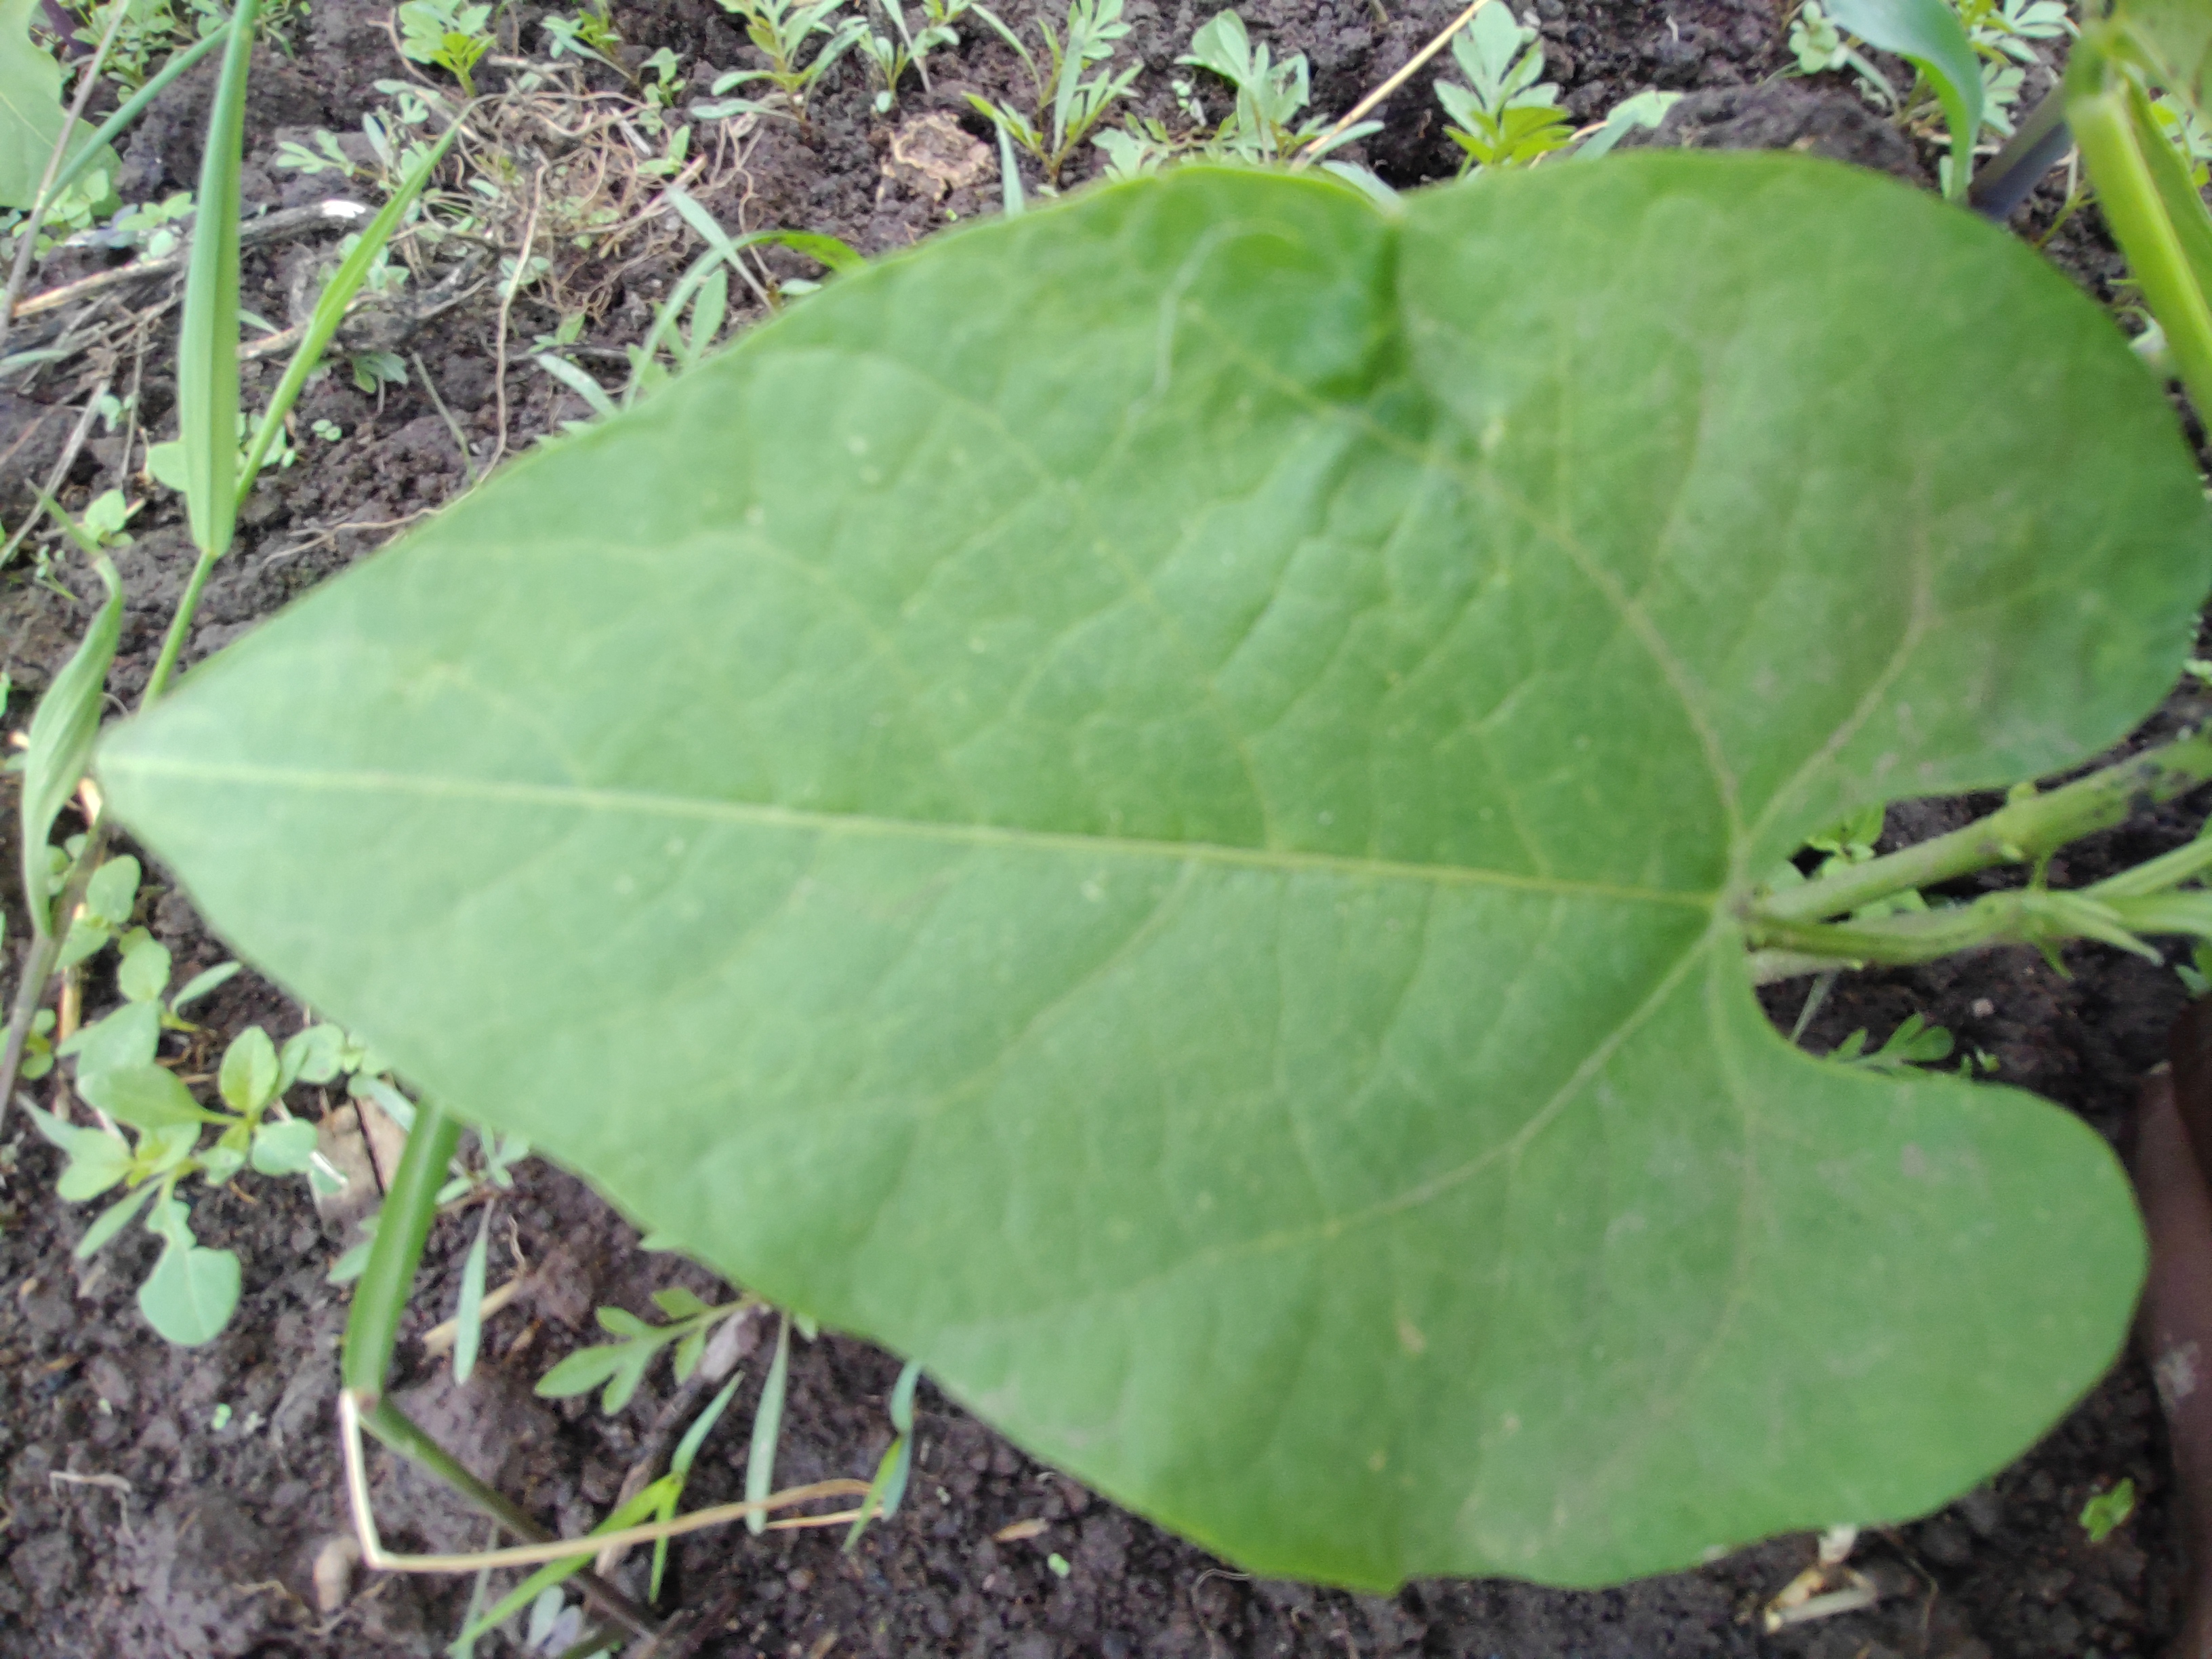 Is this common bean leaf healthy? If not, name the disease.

healthy
